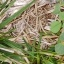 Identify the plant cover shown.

unstructured weed
